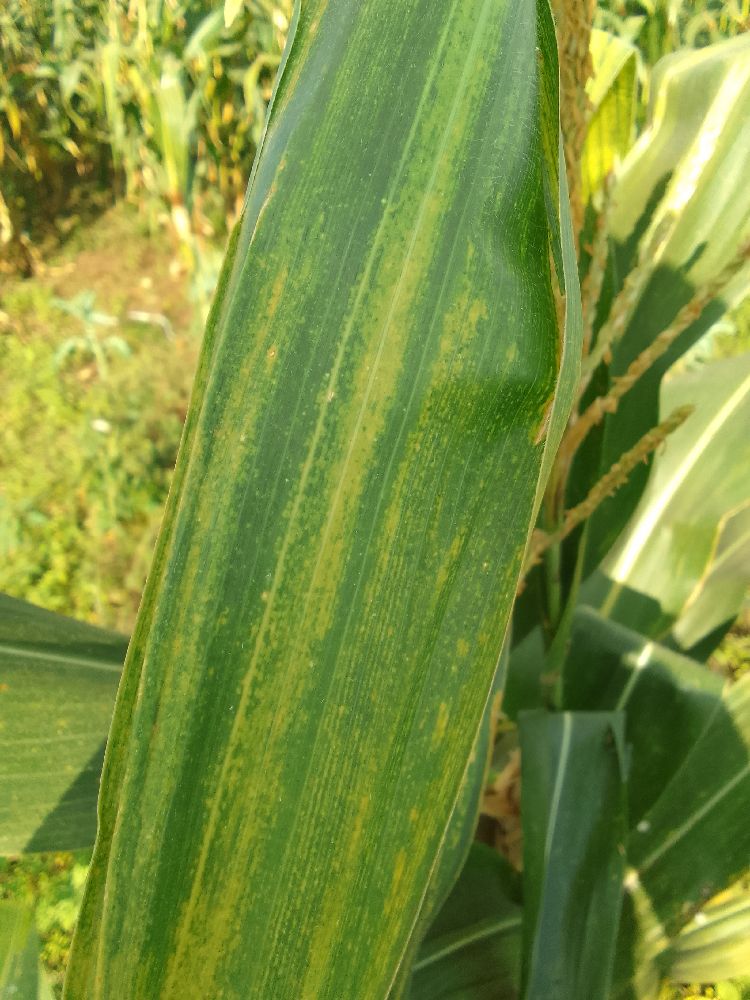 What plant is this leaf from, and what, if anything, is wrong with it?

maize, maize lethal necrosis
